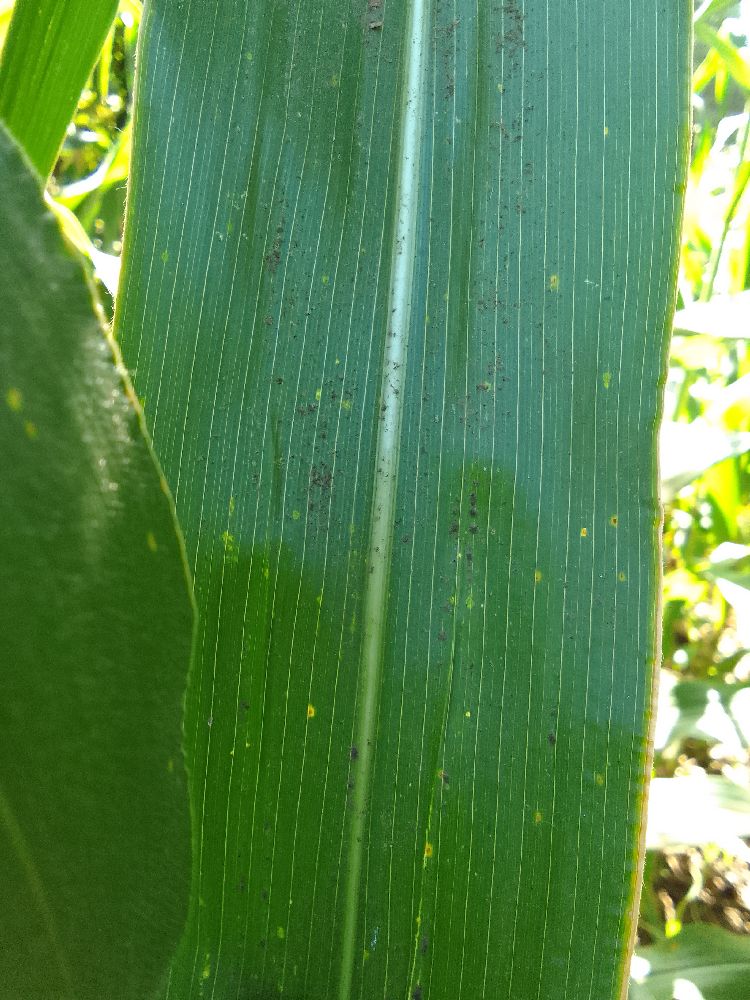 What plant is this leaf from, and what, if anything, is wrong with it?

maize, healthy
